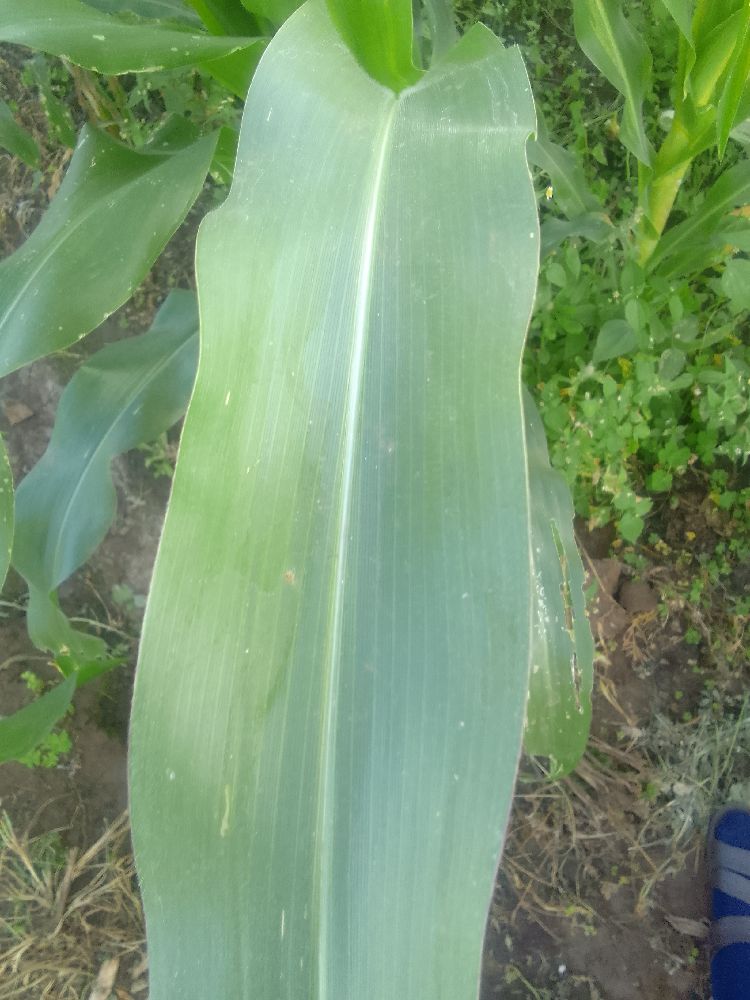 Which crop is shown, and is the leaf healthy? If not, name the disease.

maize, healthy
